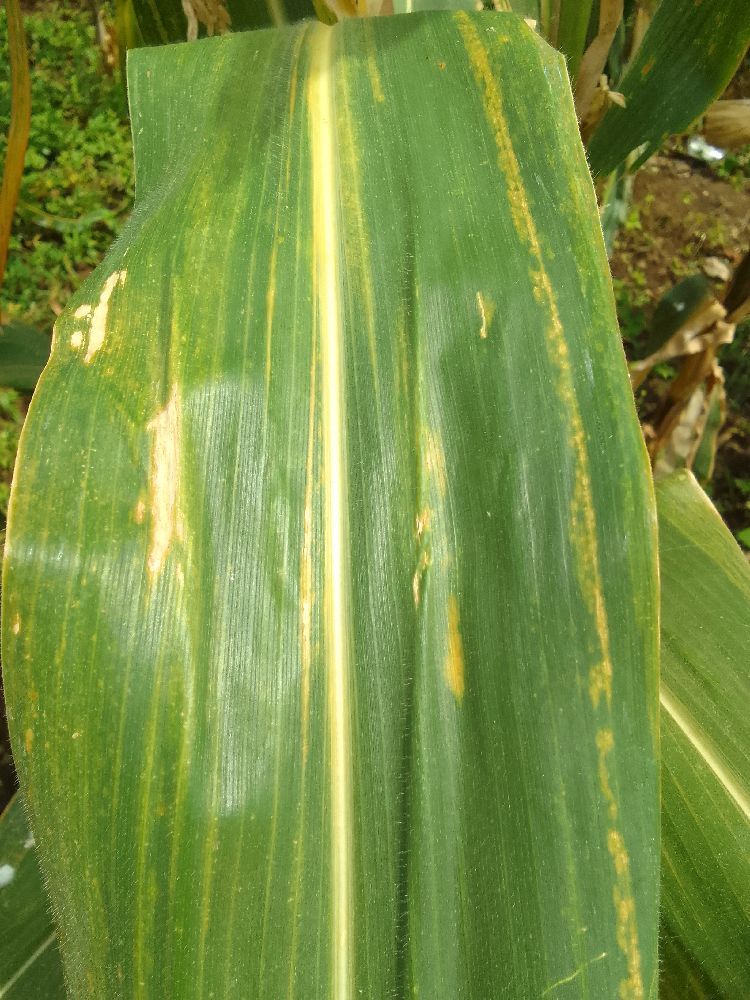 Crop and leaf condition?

maize, maize lethal necrosis
